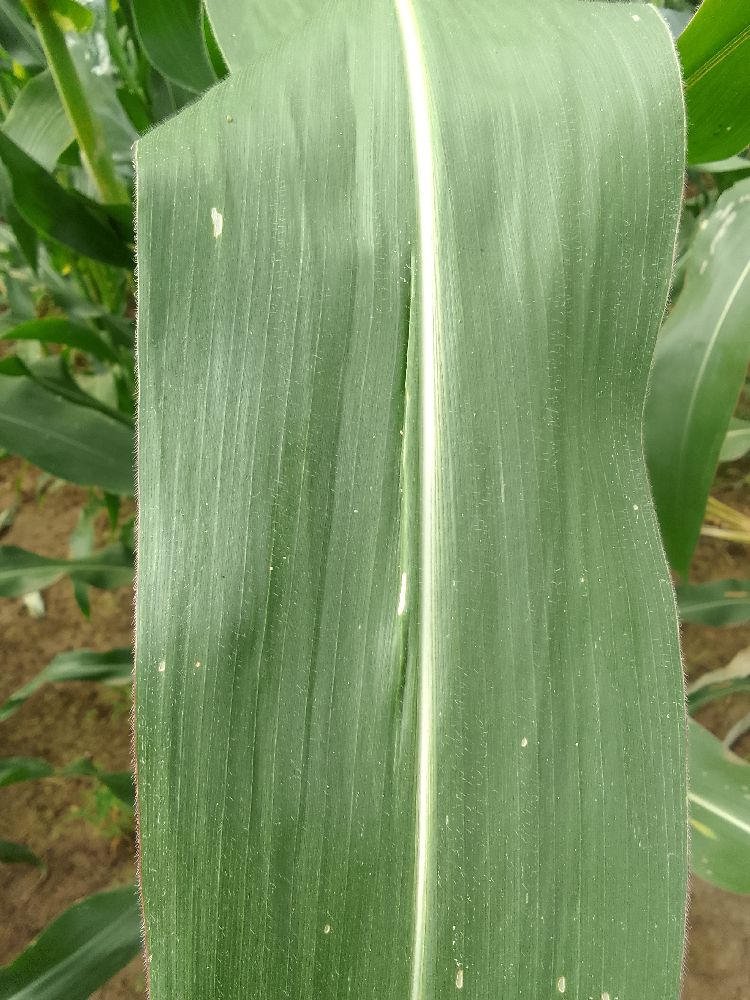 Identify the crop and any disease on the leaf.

maize, healthy
